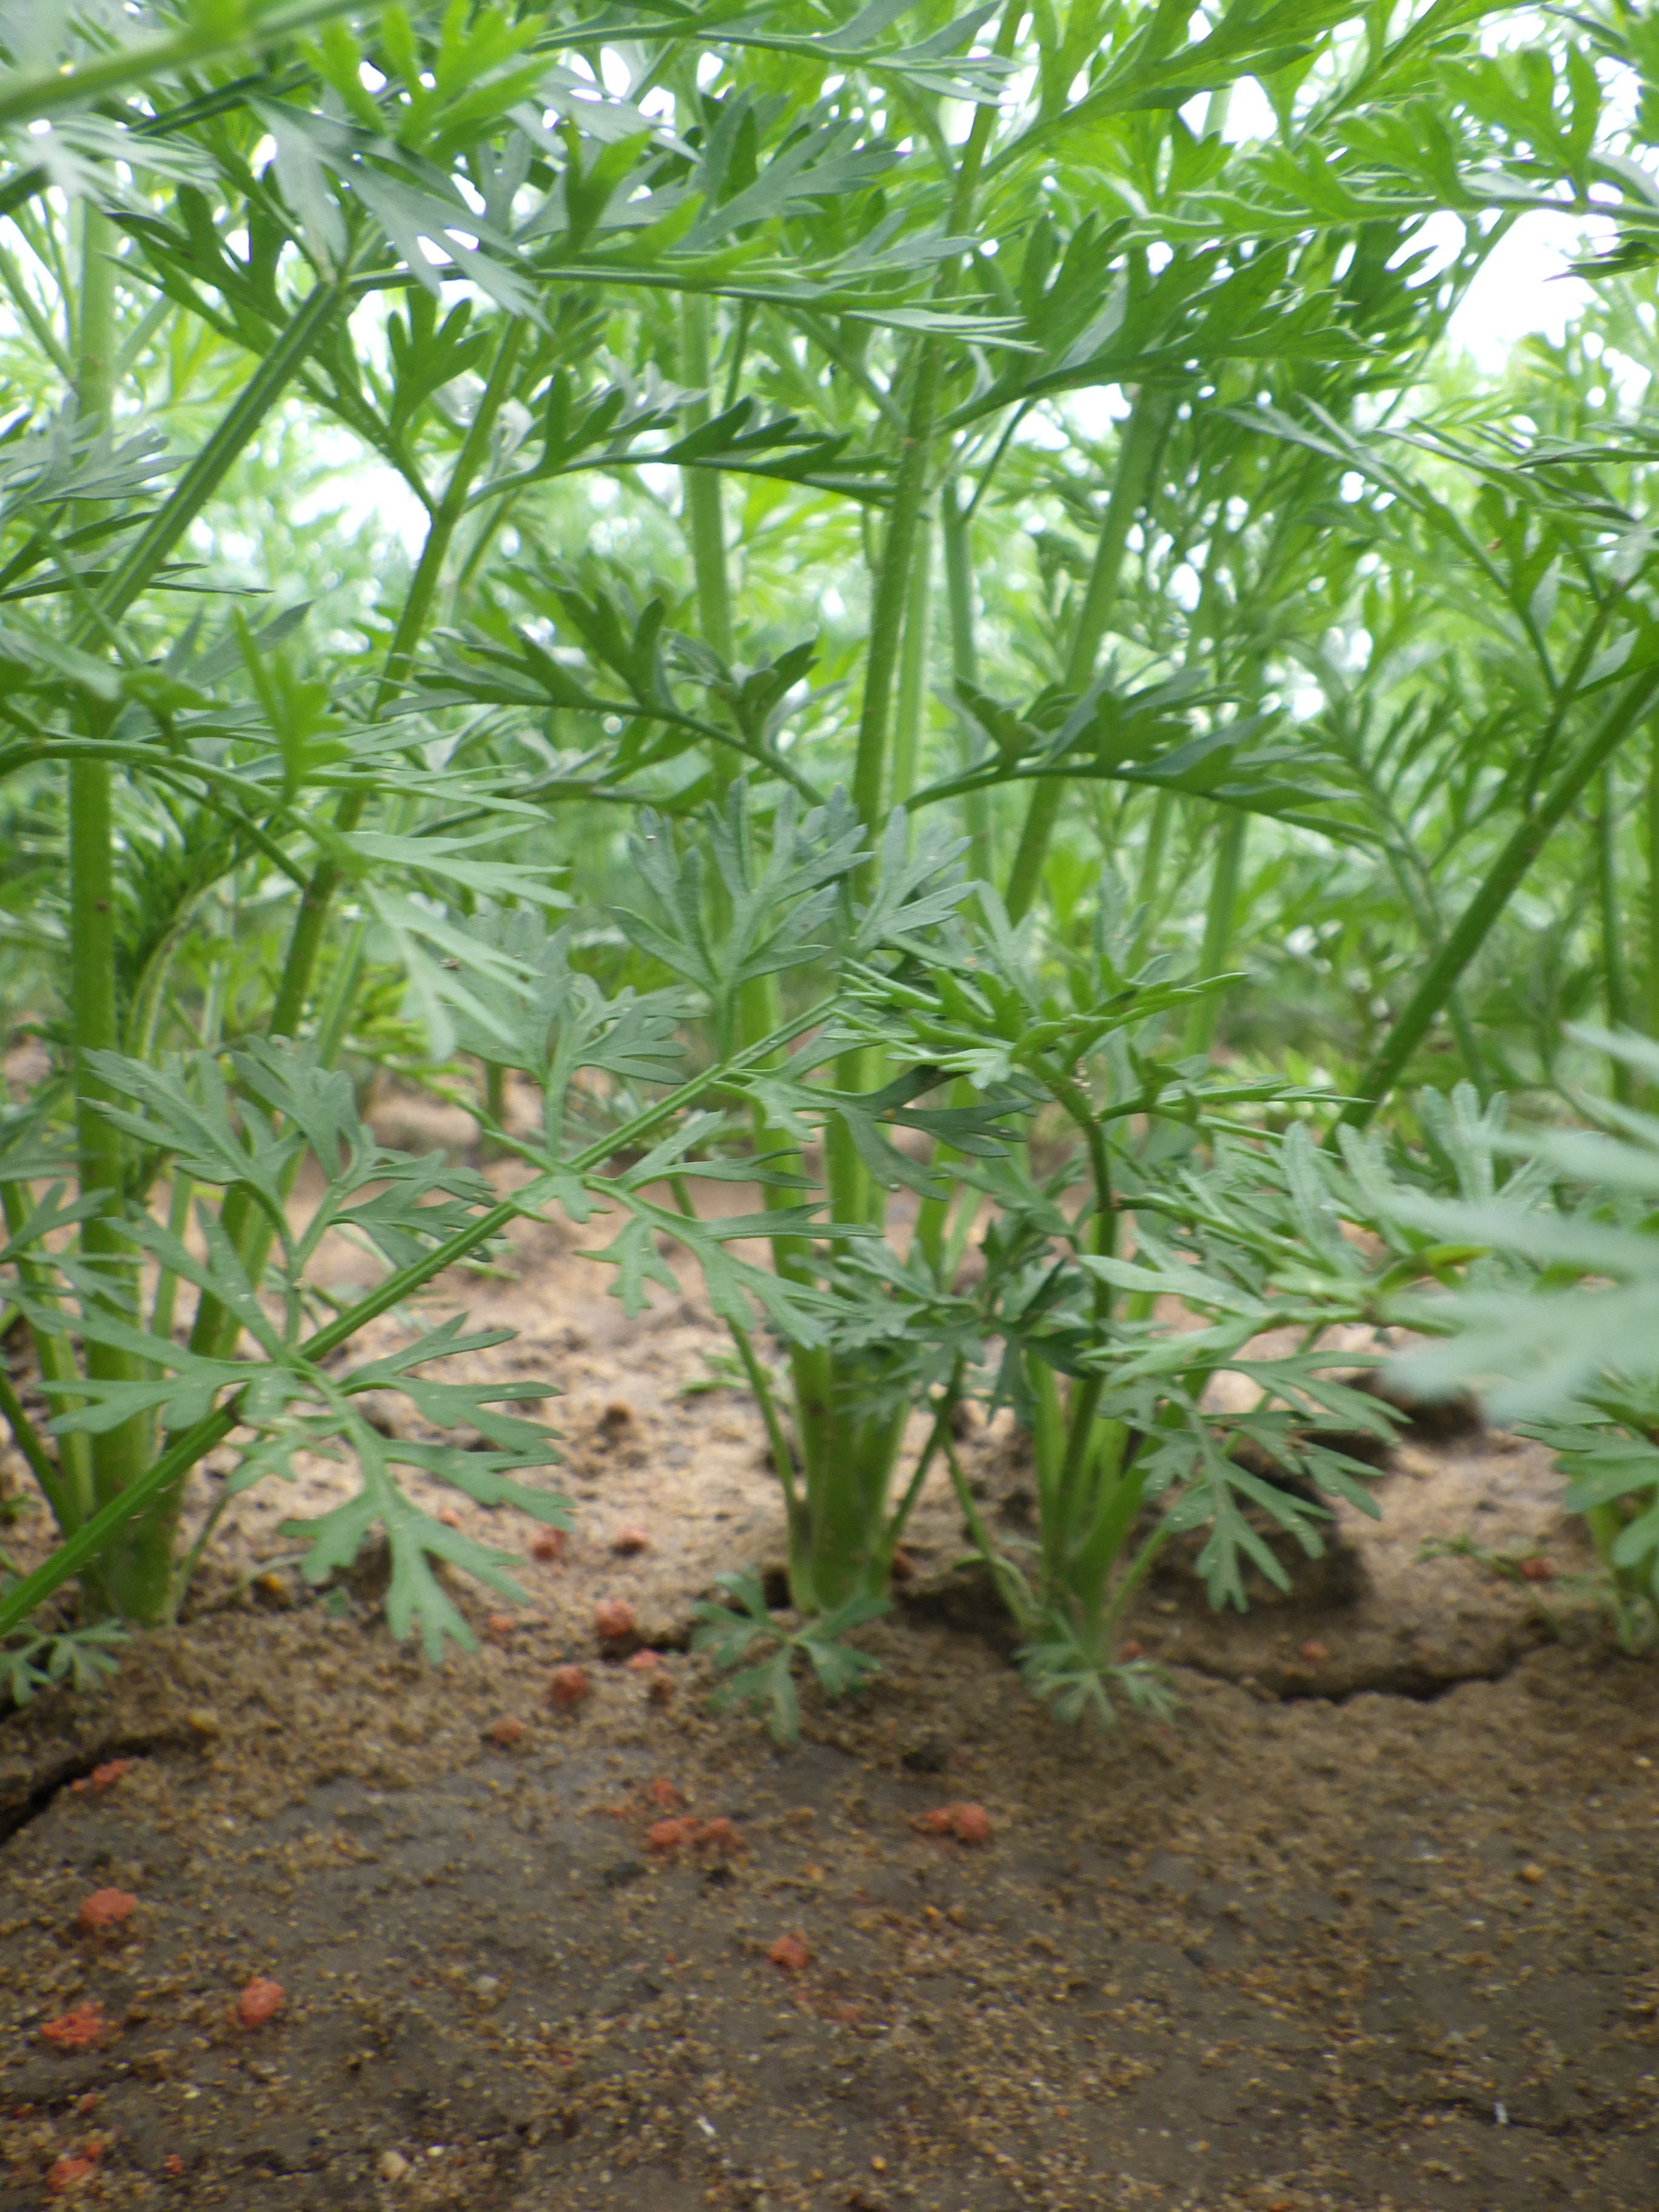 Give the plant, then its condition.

carrot, healthy
